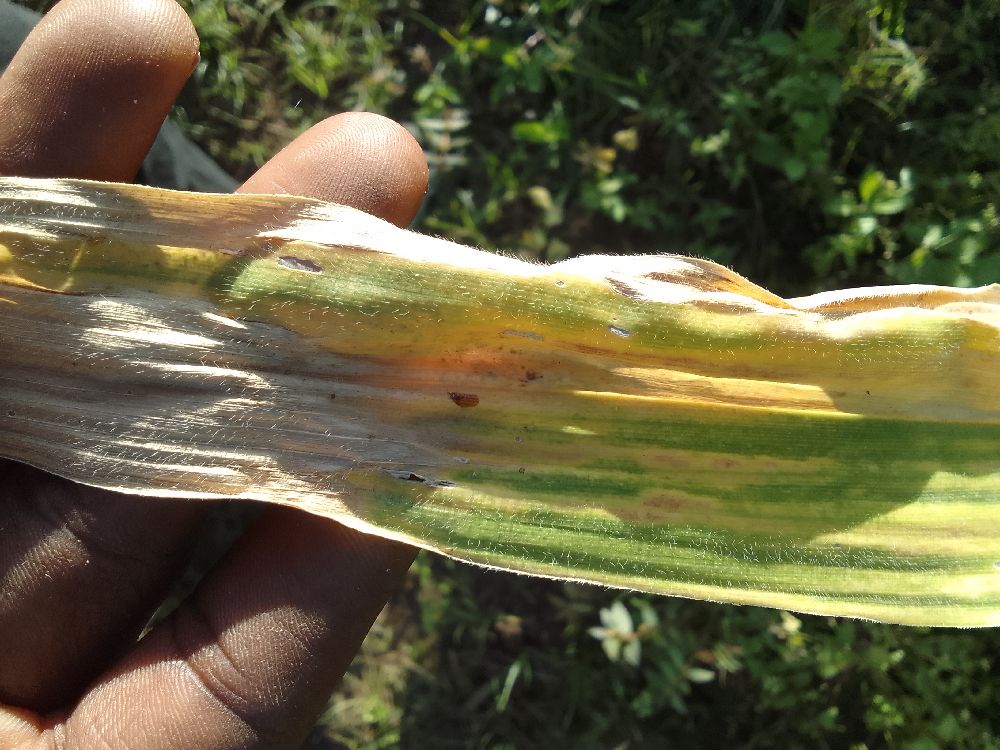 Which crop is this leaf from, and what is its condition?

maize, maize lethal necrosis
